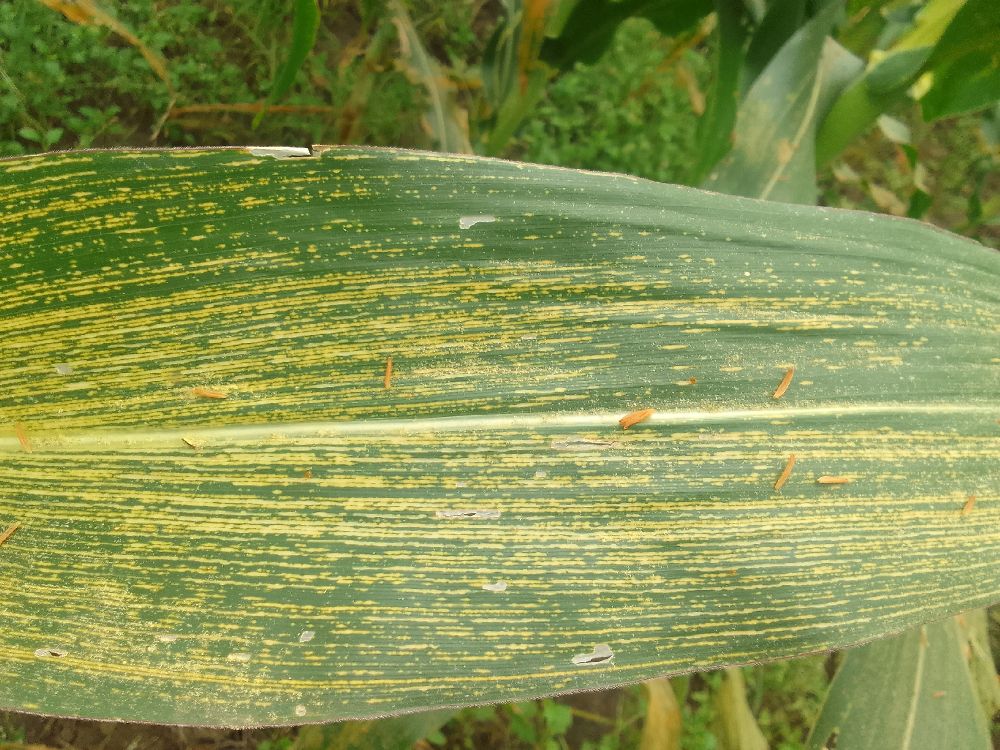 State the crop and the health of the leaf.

maize, maize streak virus
